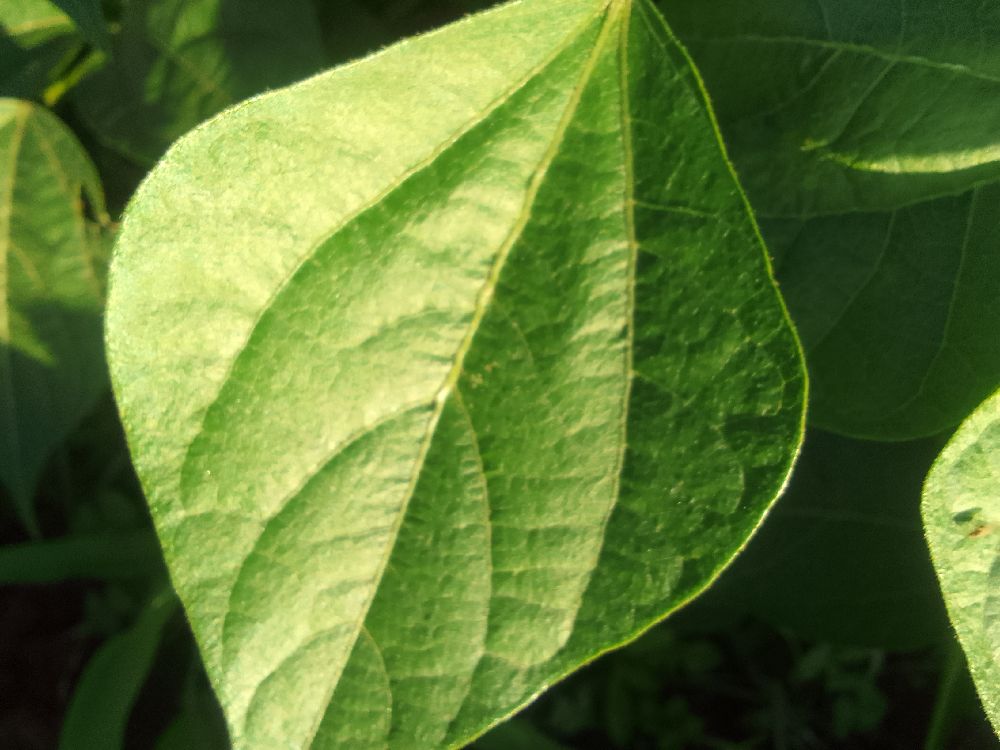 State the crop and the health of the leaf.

common bean, healthy
